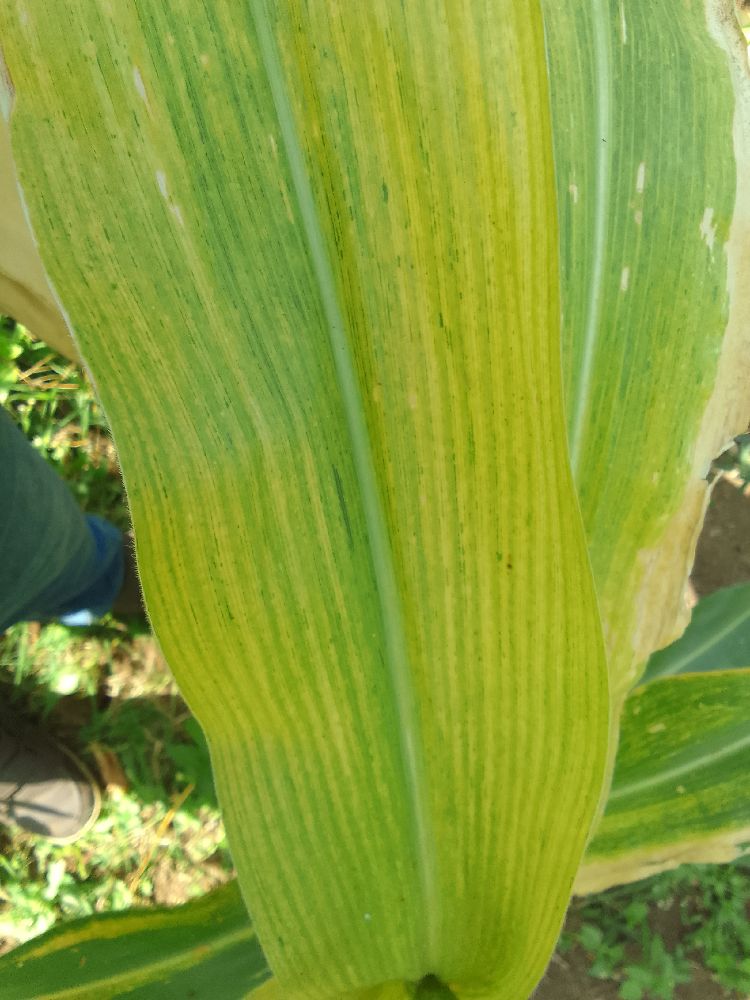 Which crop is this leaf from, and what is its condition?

maize, maize lethal necrosis
